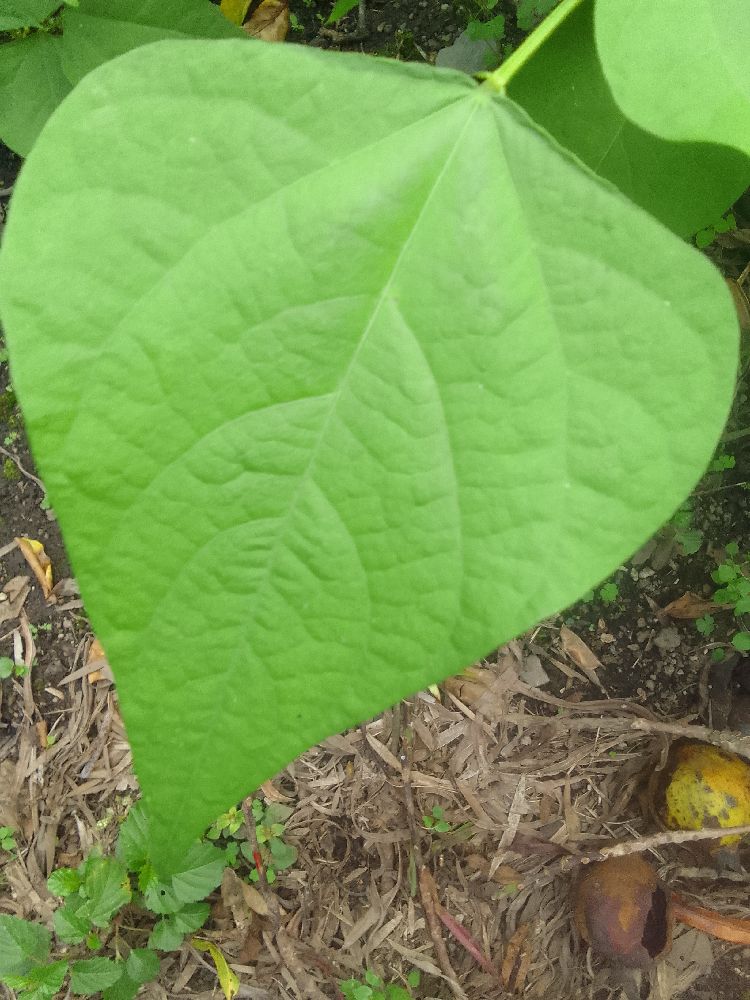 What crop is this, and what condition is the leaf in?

common bean, healthy
